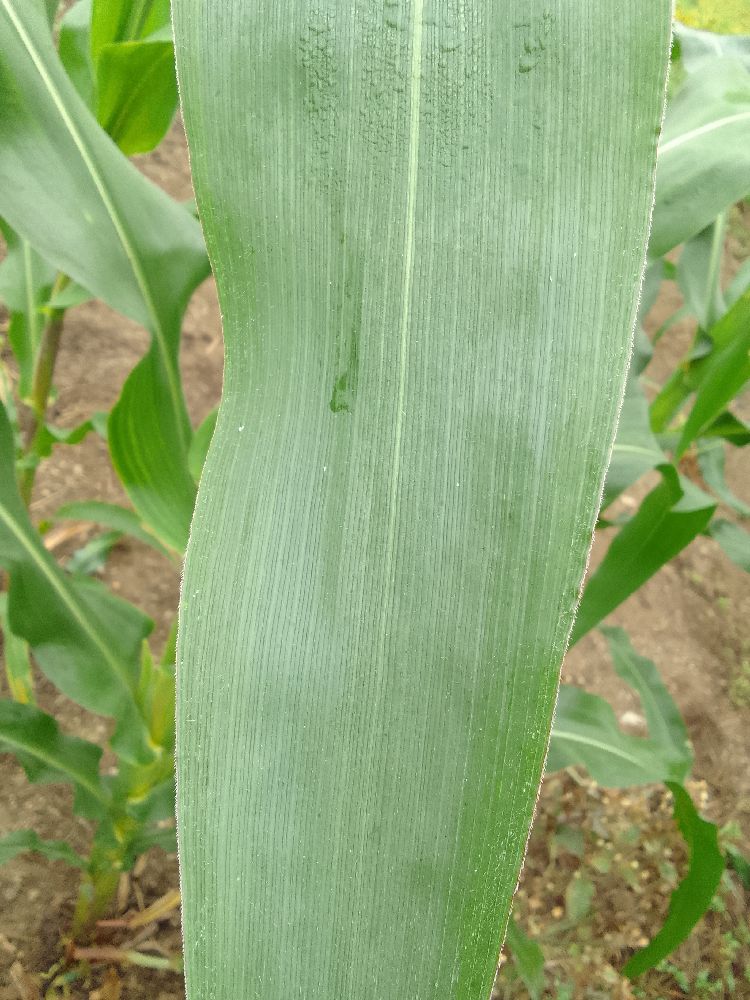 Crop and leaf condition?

maize, healthy
